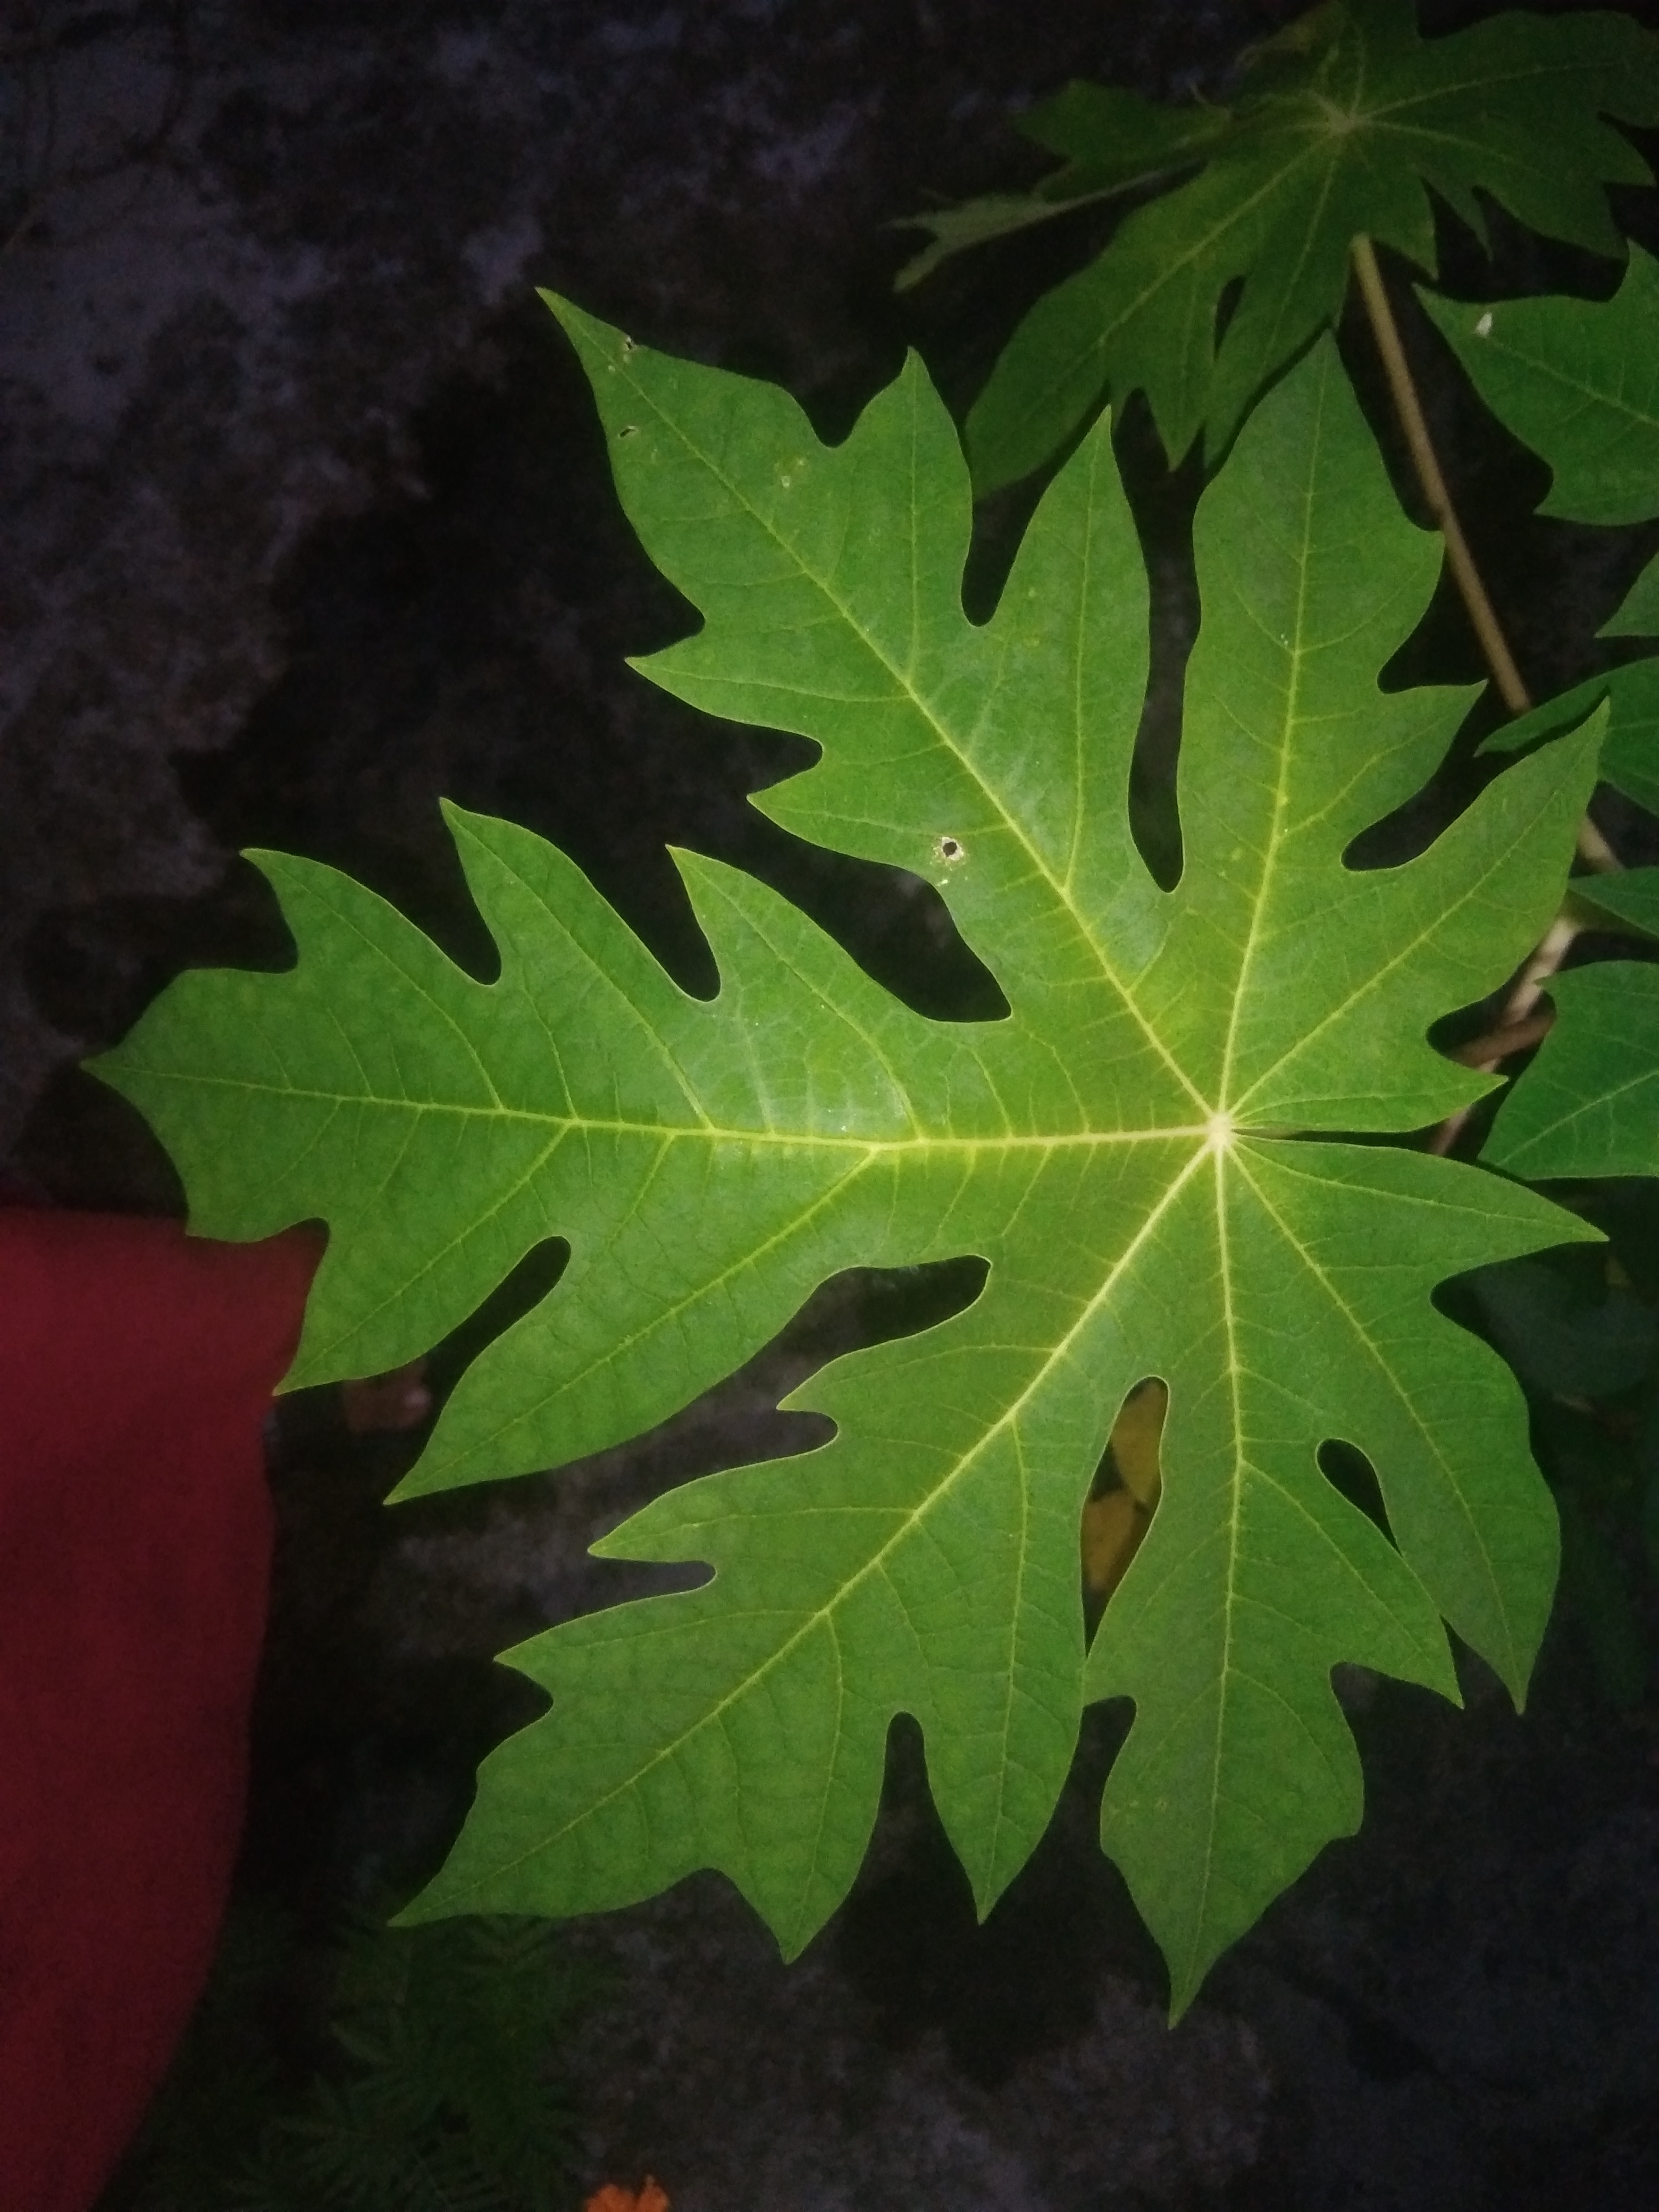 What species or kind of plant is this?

papaya
